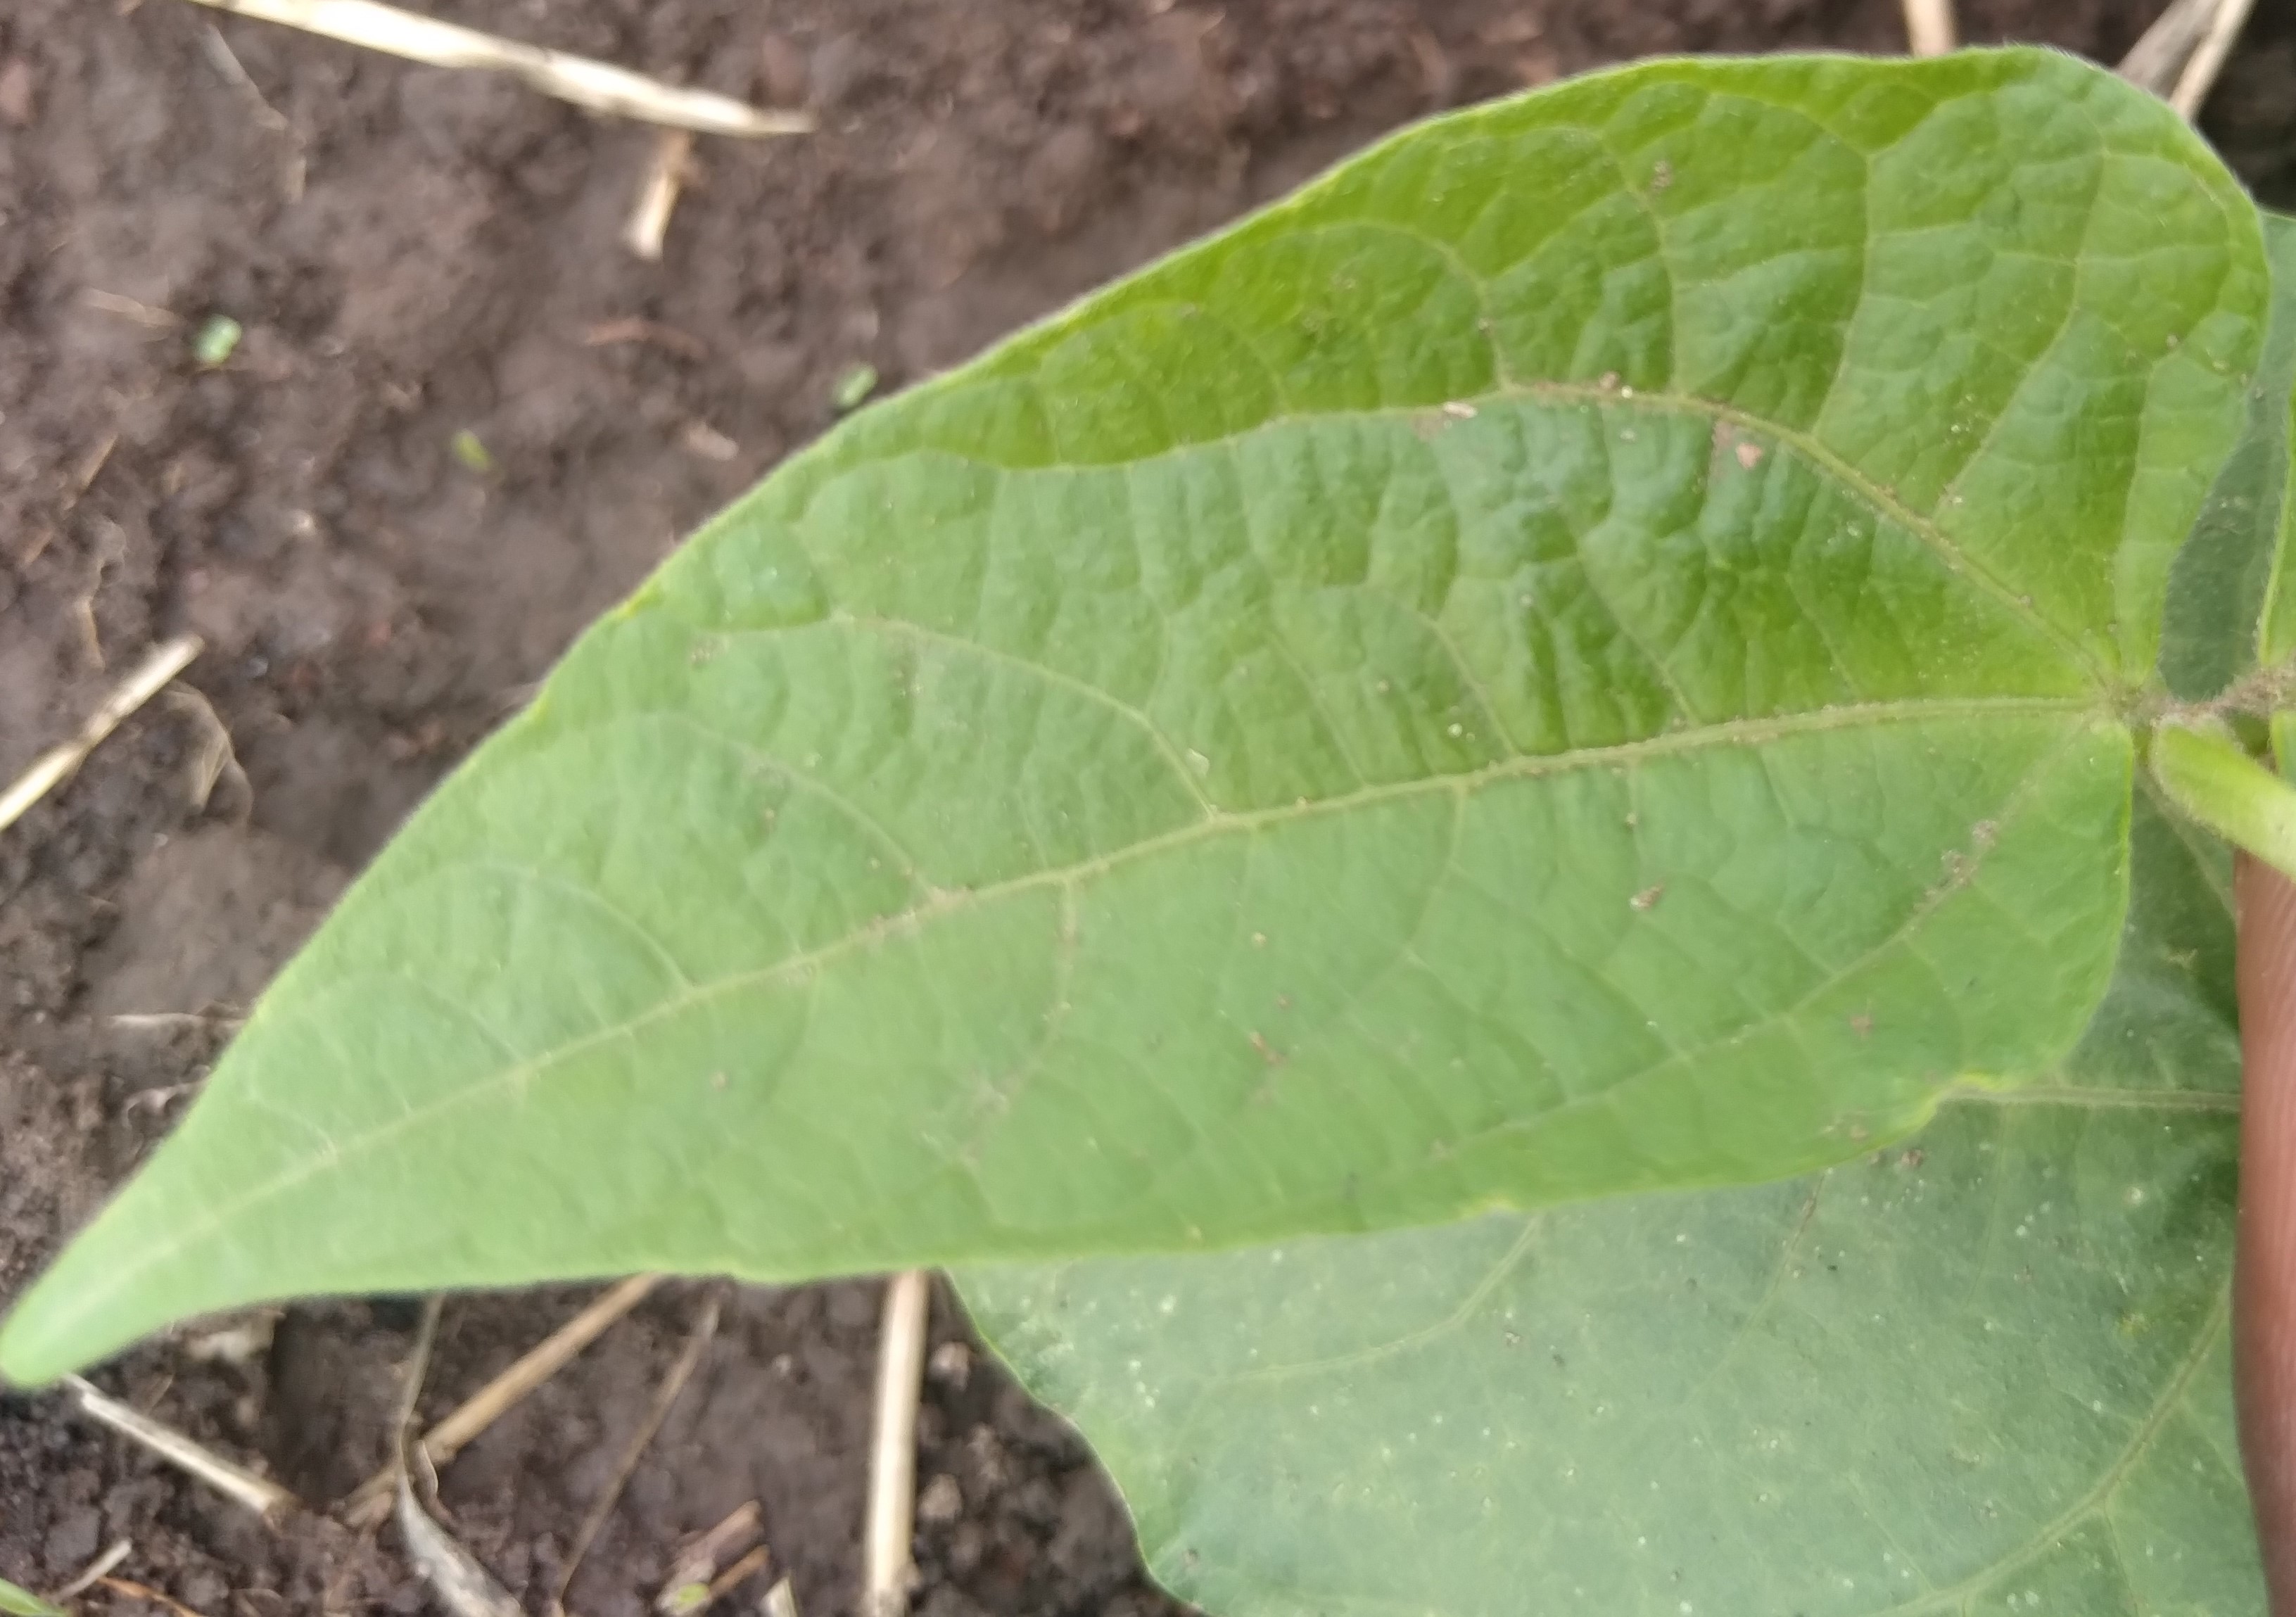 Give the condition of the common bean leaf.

healthy
